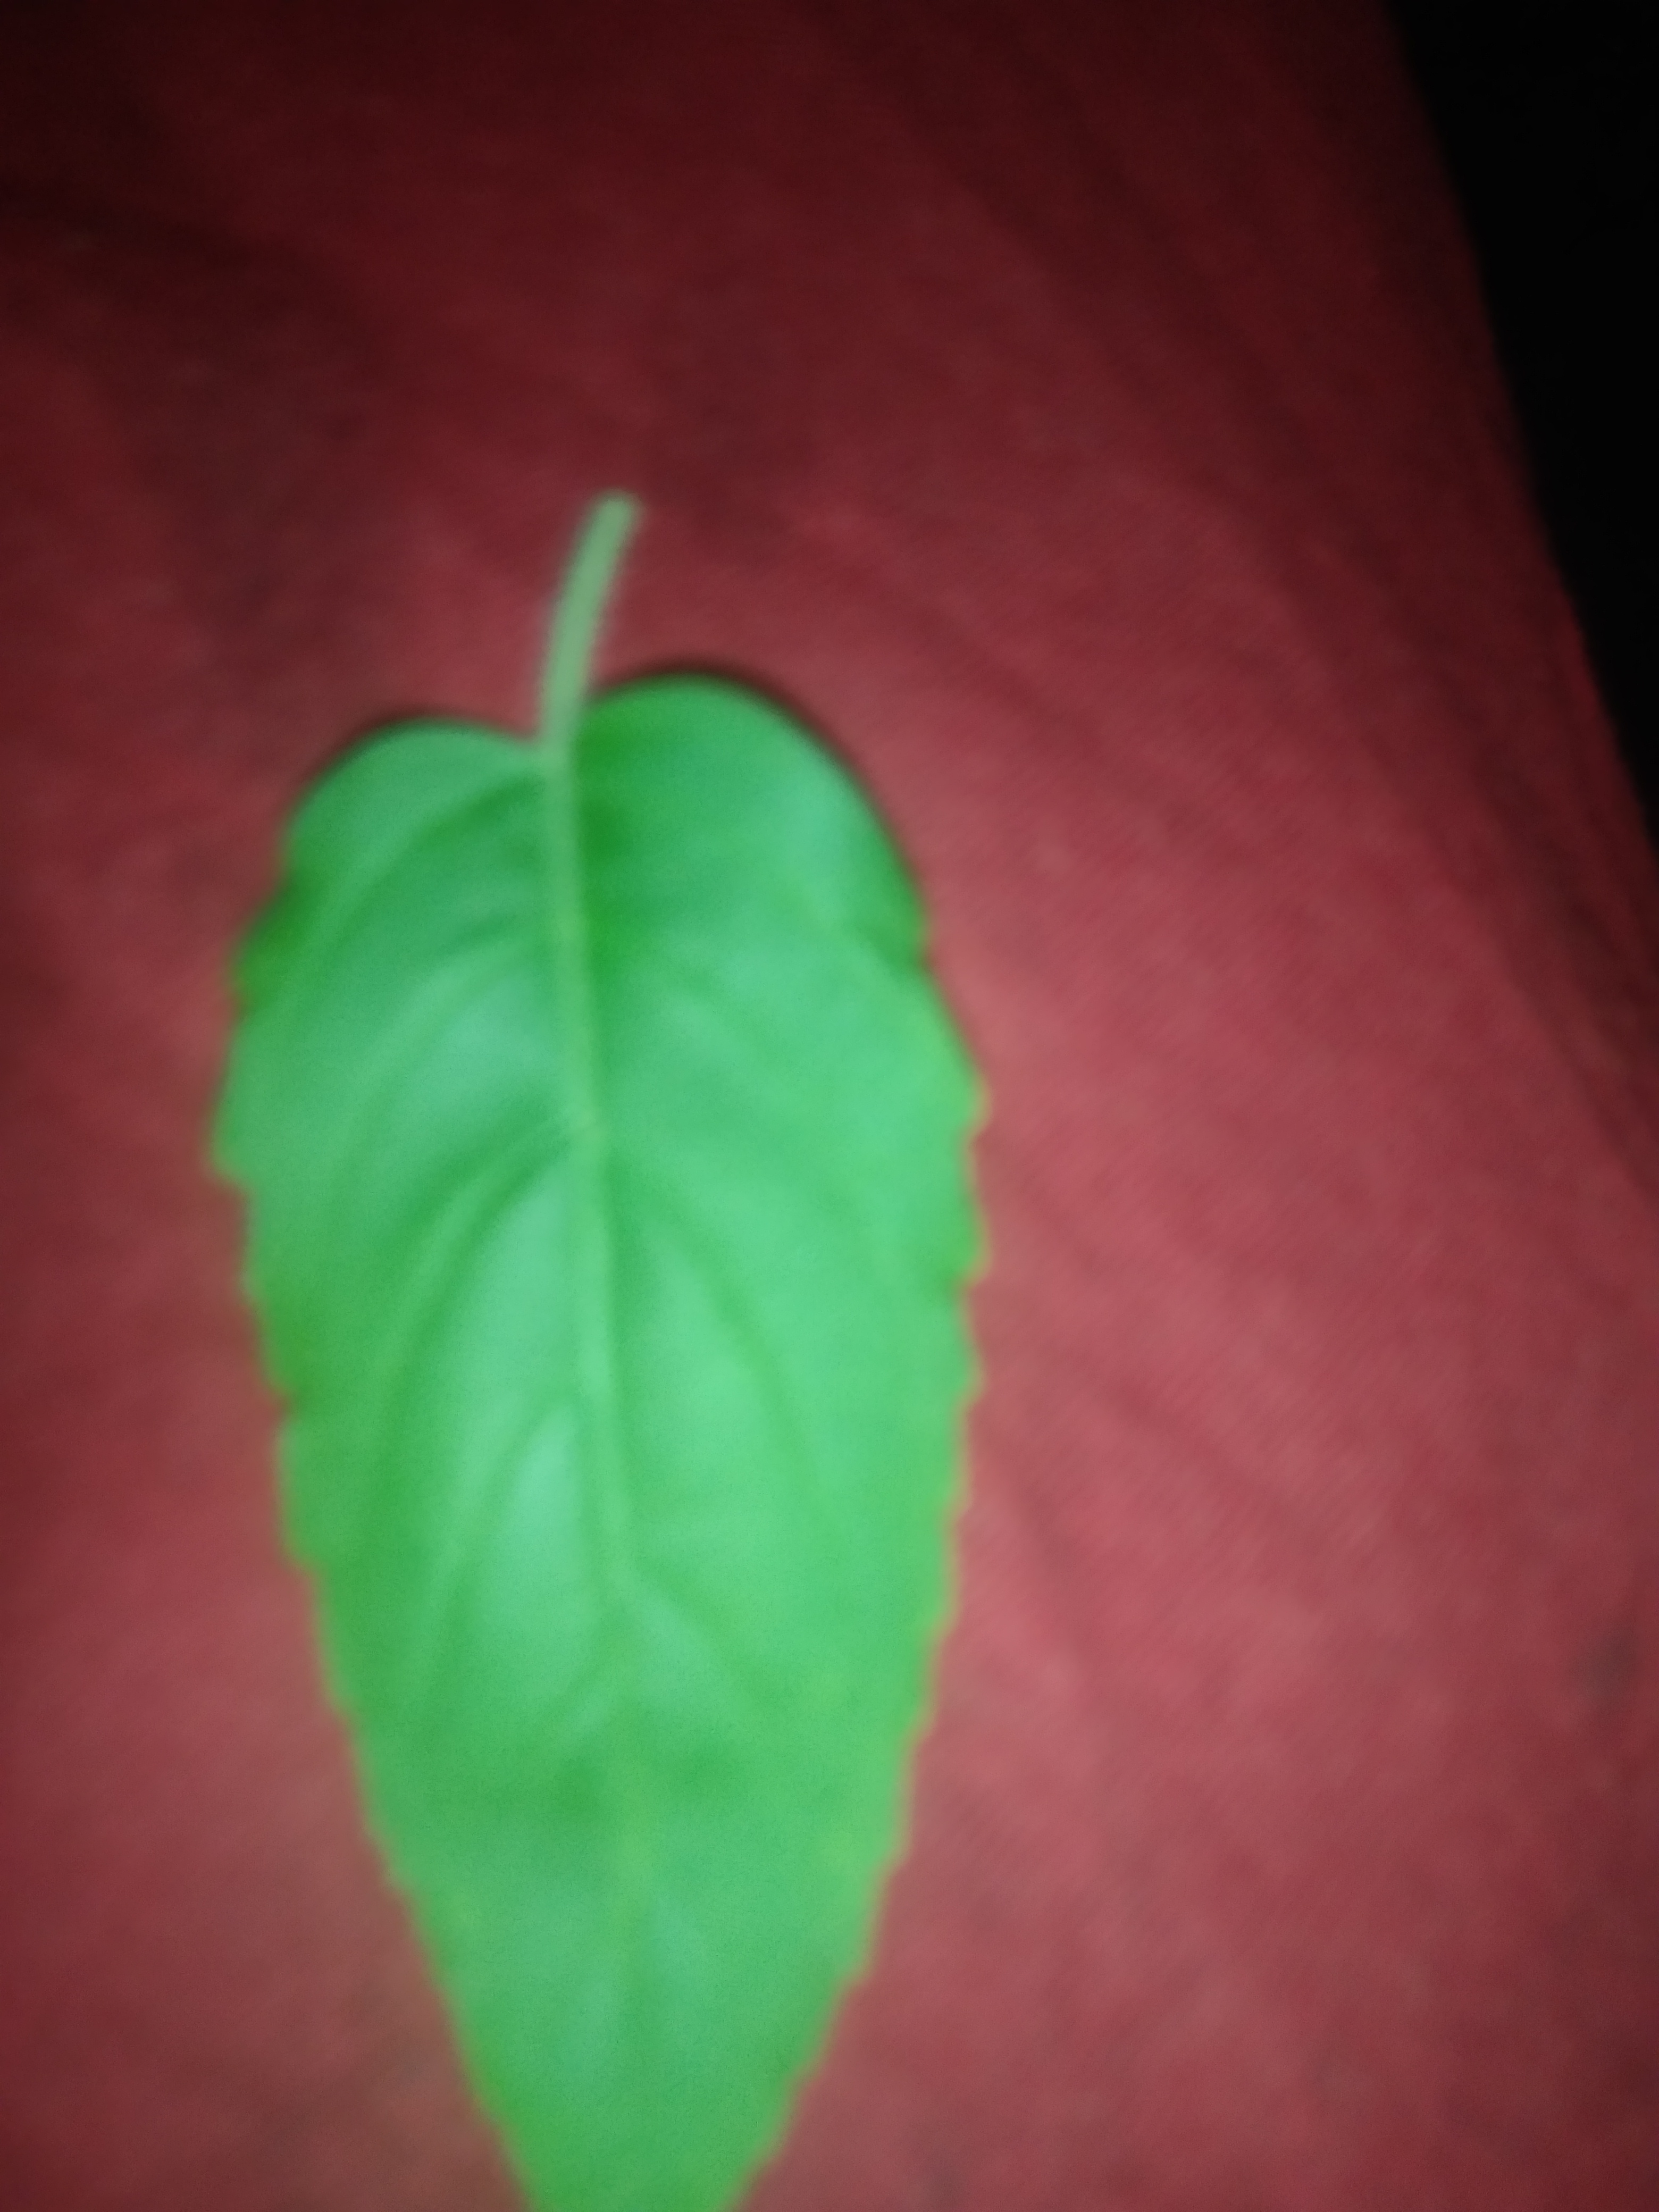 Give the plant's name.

tulshi
